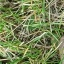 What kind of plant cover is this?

grass
